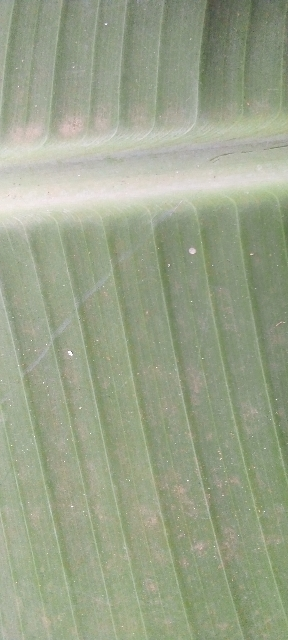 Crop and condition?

banana, healthy
